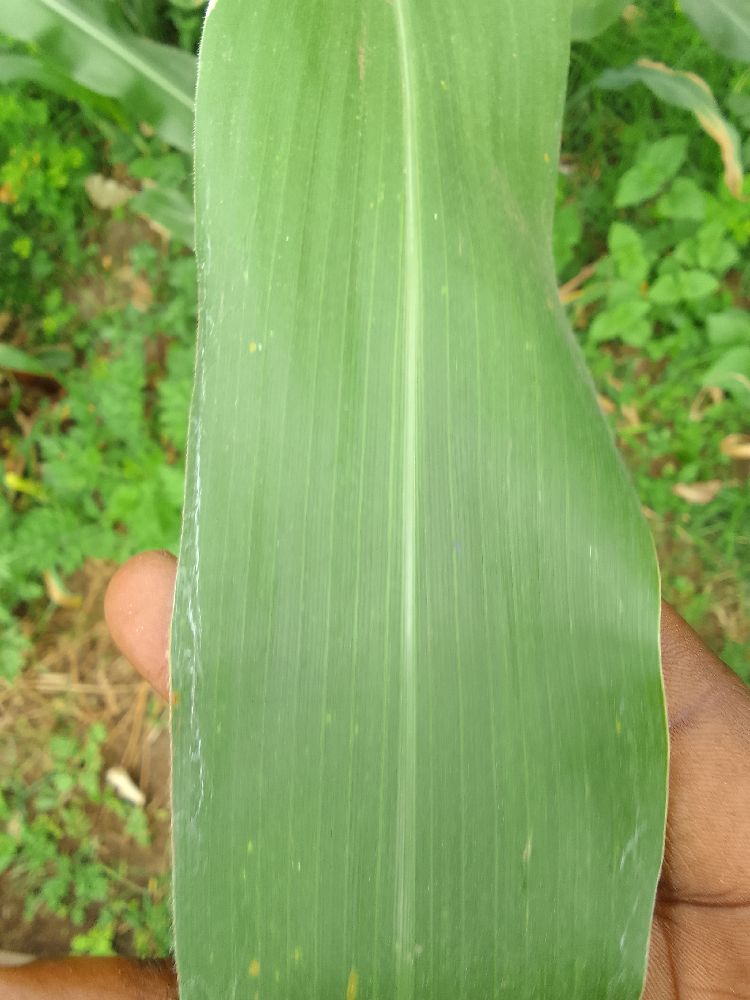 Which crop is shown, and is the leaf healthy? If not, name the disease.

maize, healthy
